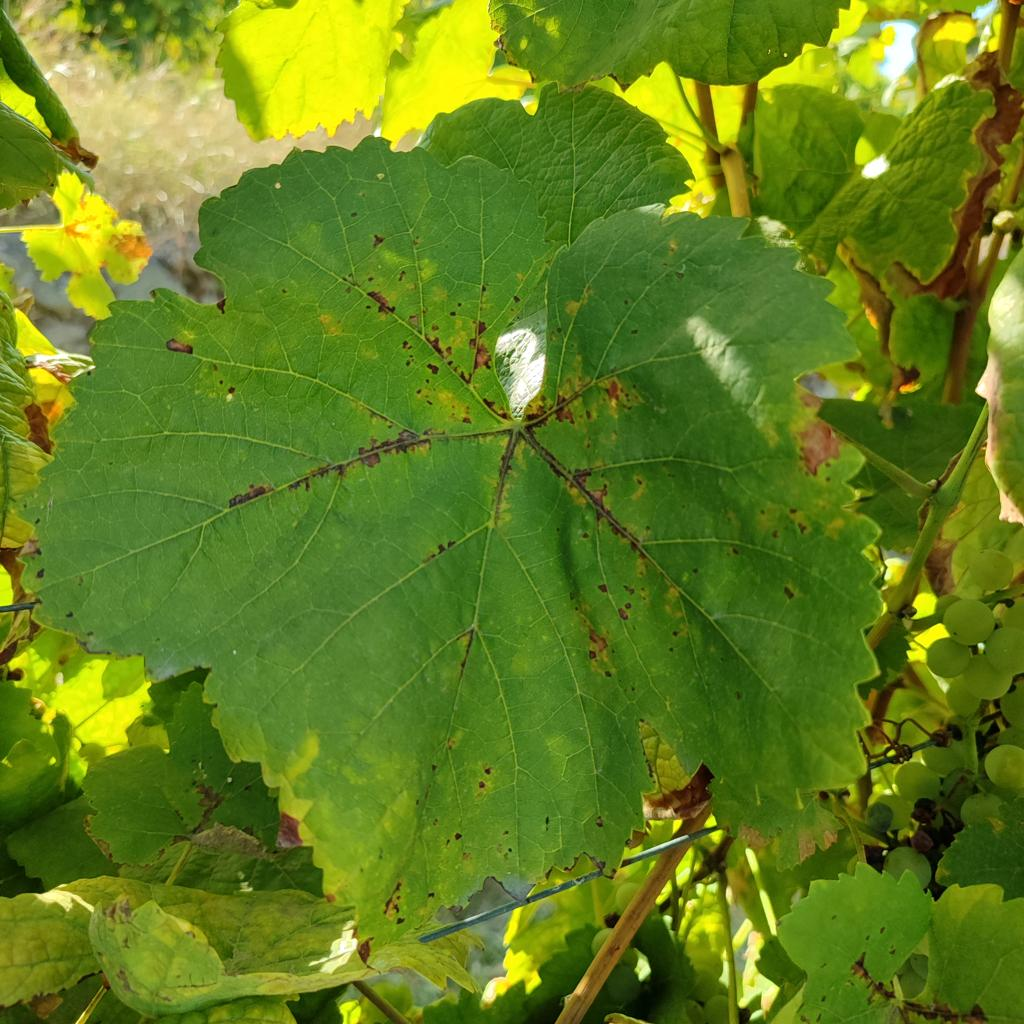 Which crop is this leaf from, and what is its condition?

grapevine, downy mildew
